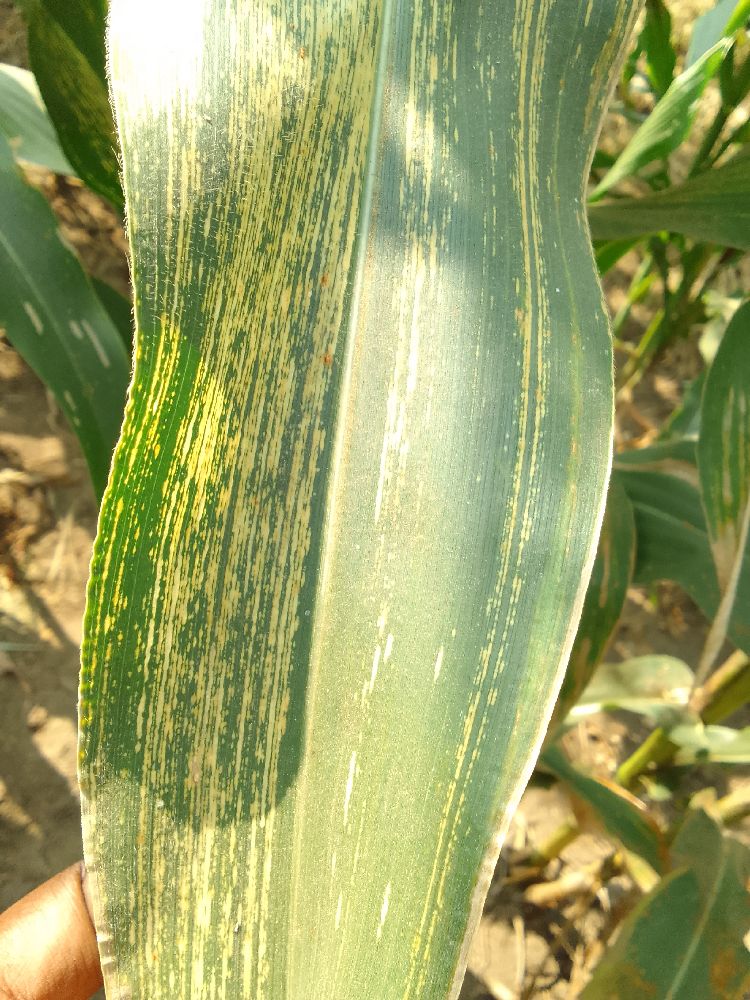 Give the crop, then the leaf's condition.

maize, maize streak virus
